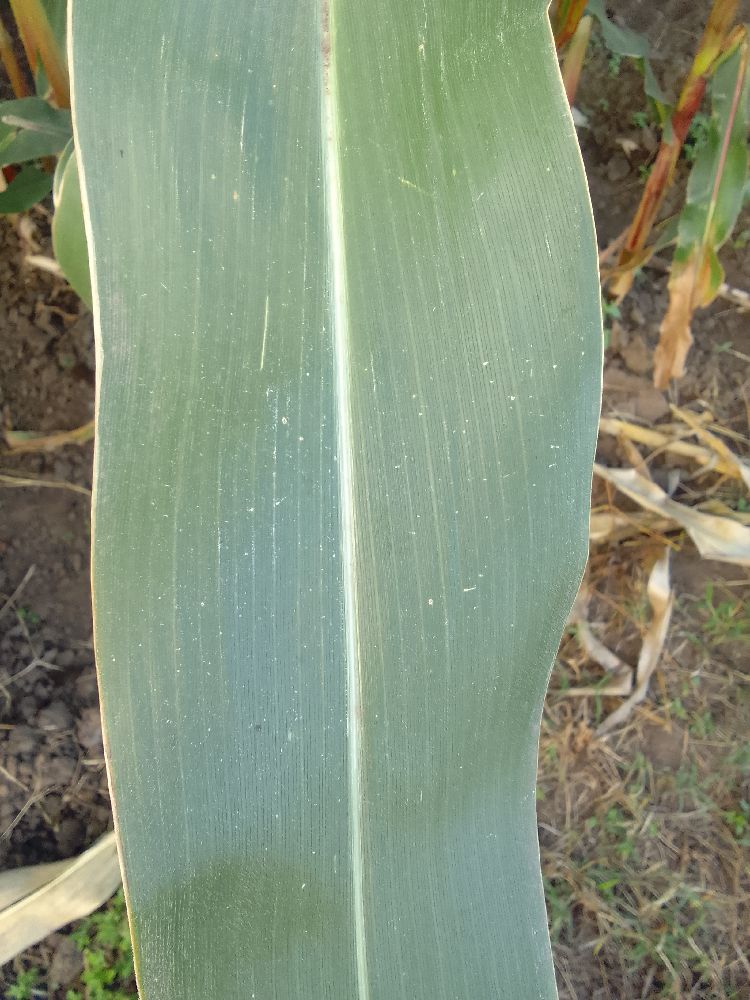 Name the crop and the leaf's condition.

maize, healthy
